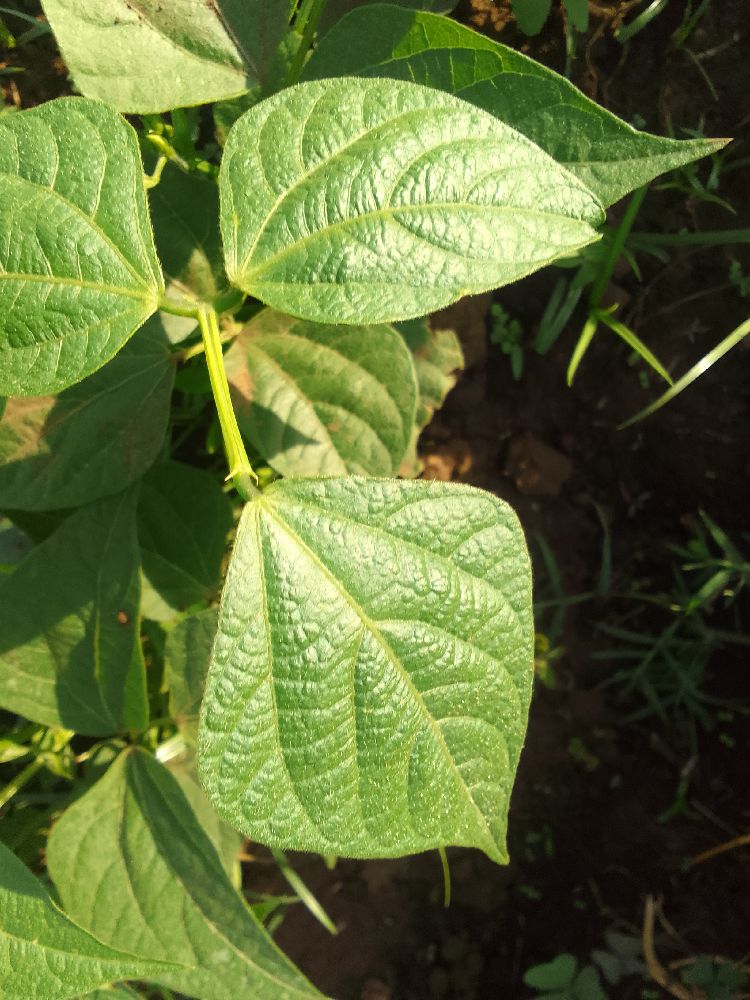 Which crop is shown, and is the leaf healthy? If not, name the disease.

common bean, healthy
